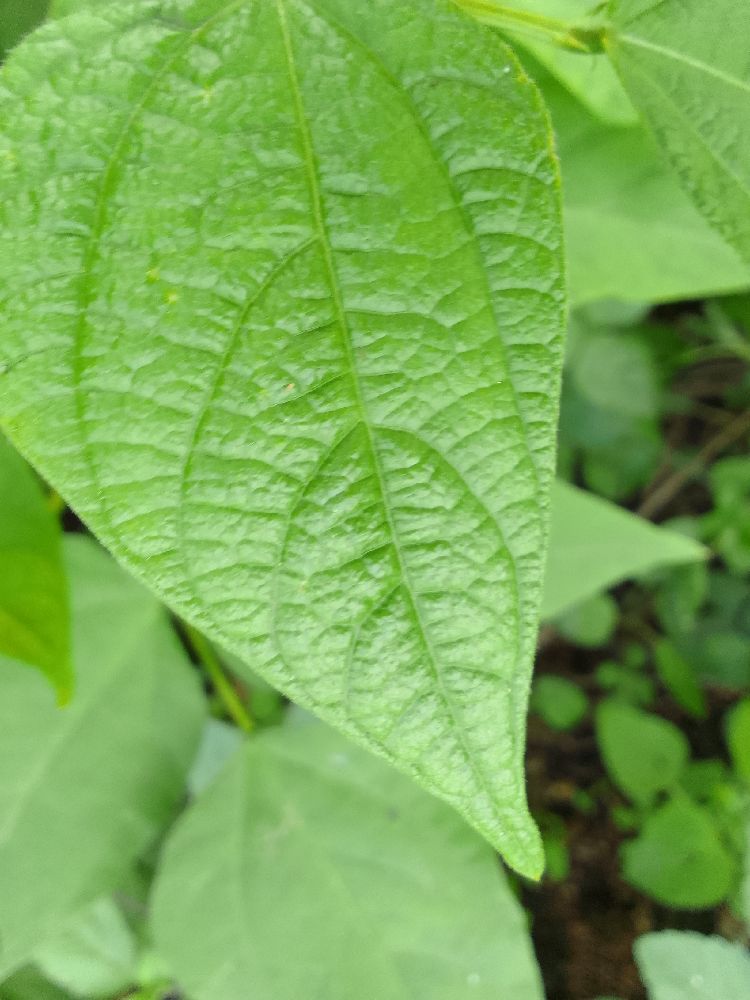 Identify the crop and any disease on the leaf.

common bean, healthy
